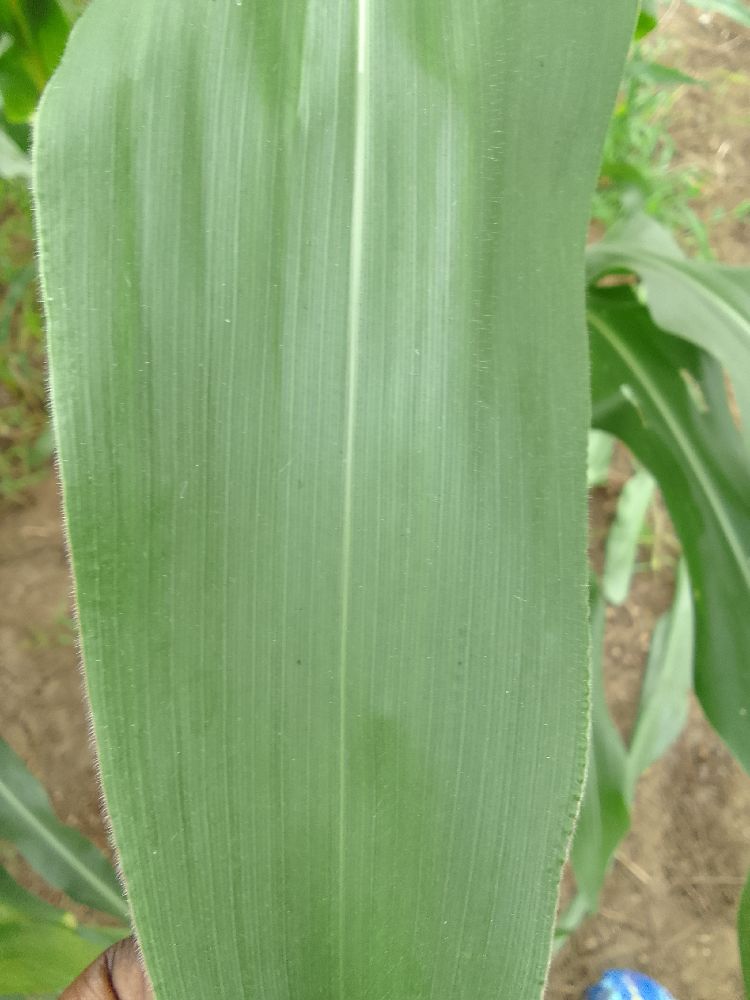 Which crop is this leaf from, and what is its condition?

maize, healthy
